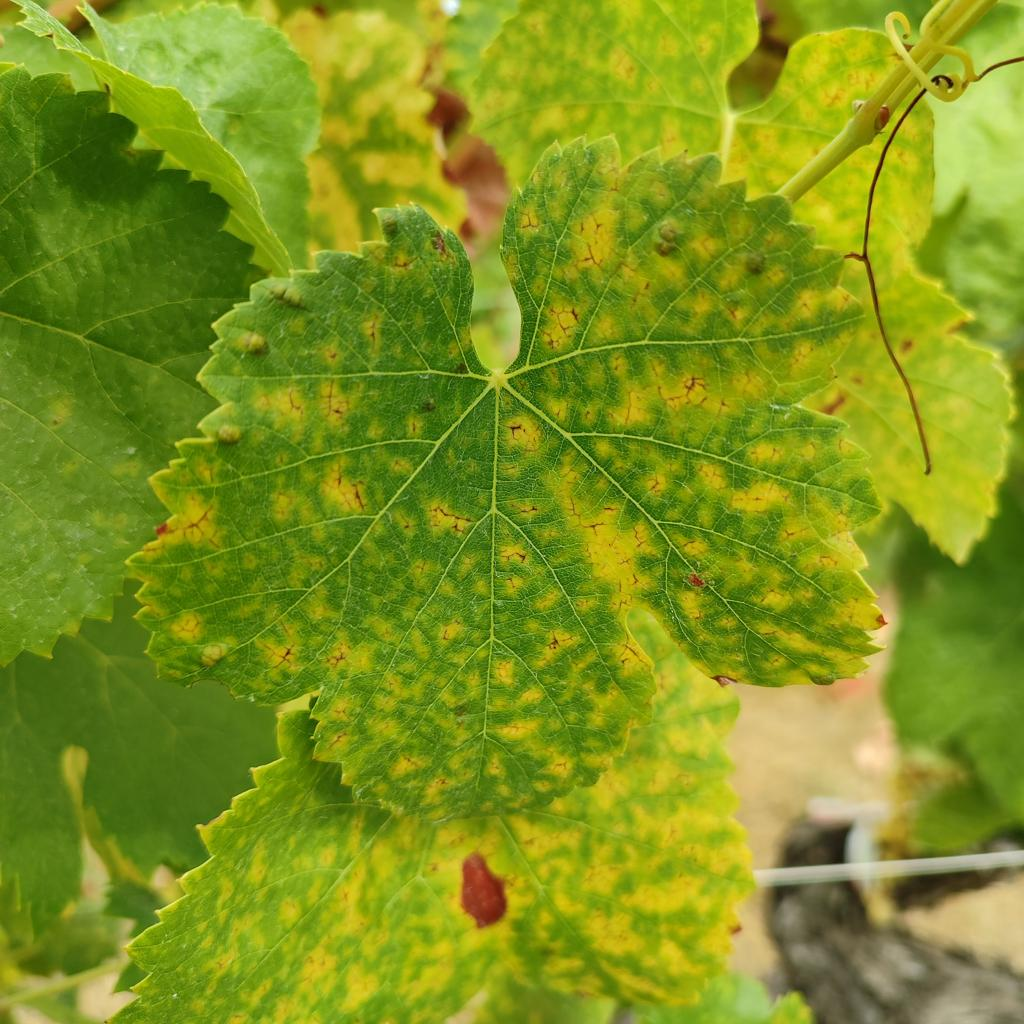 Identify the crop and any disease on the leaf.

grapevine, esca complex
